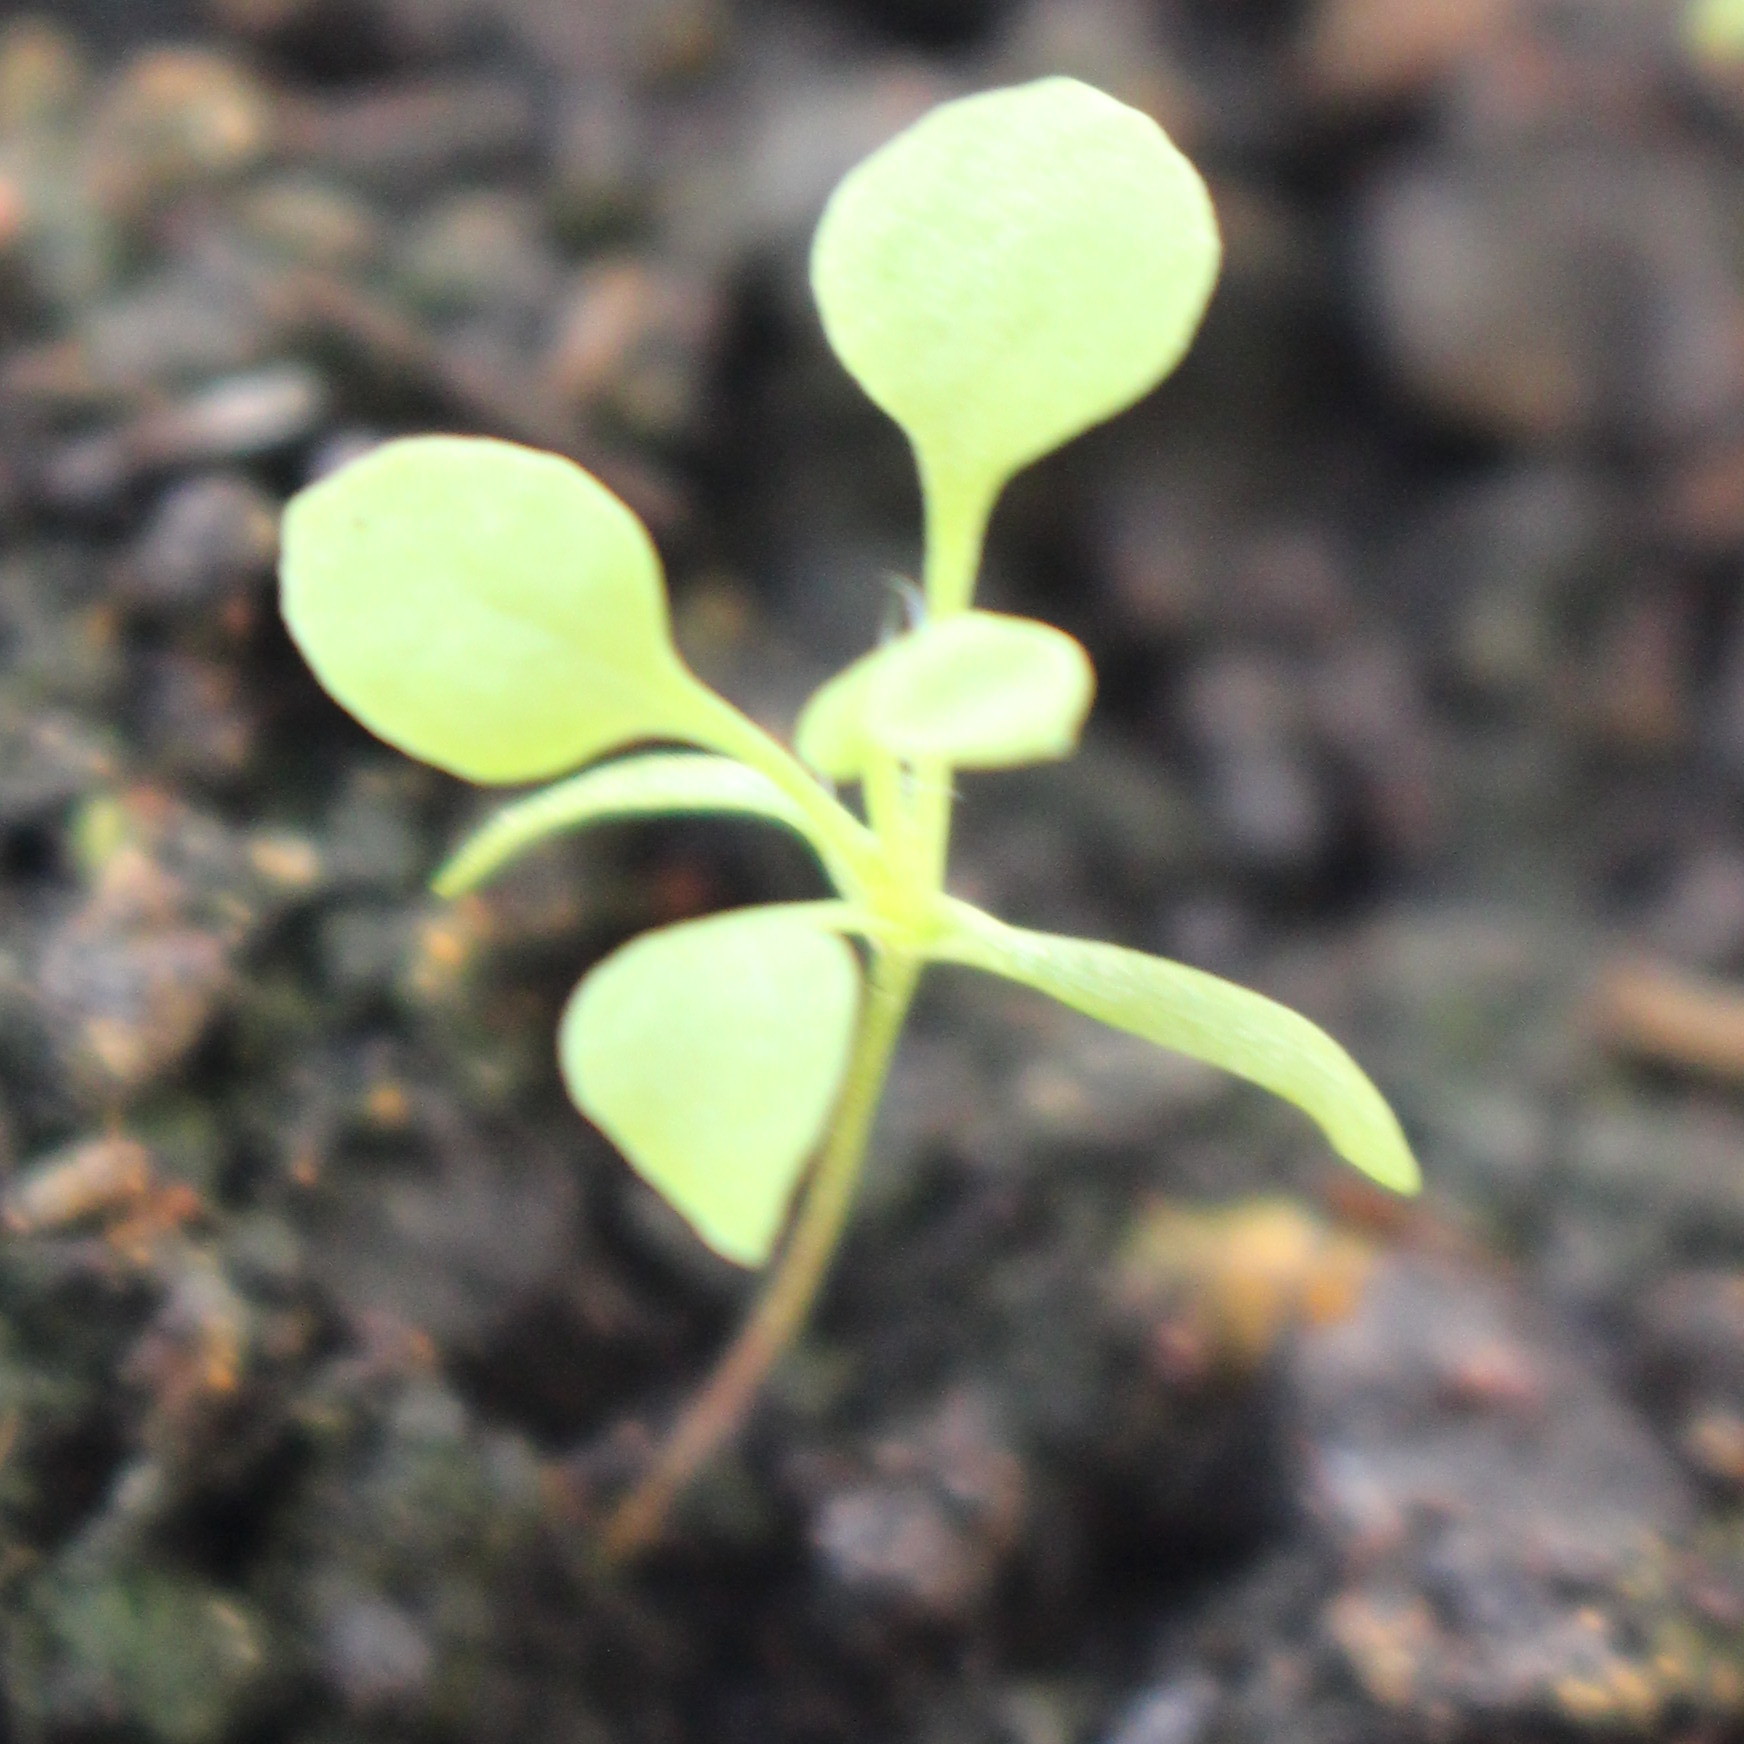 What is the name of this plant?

Papaver rhoeas
